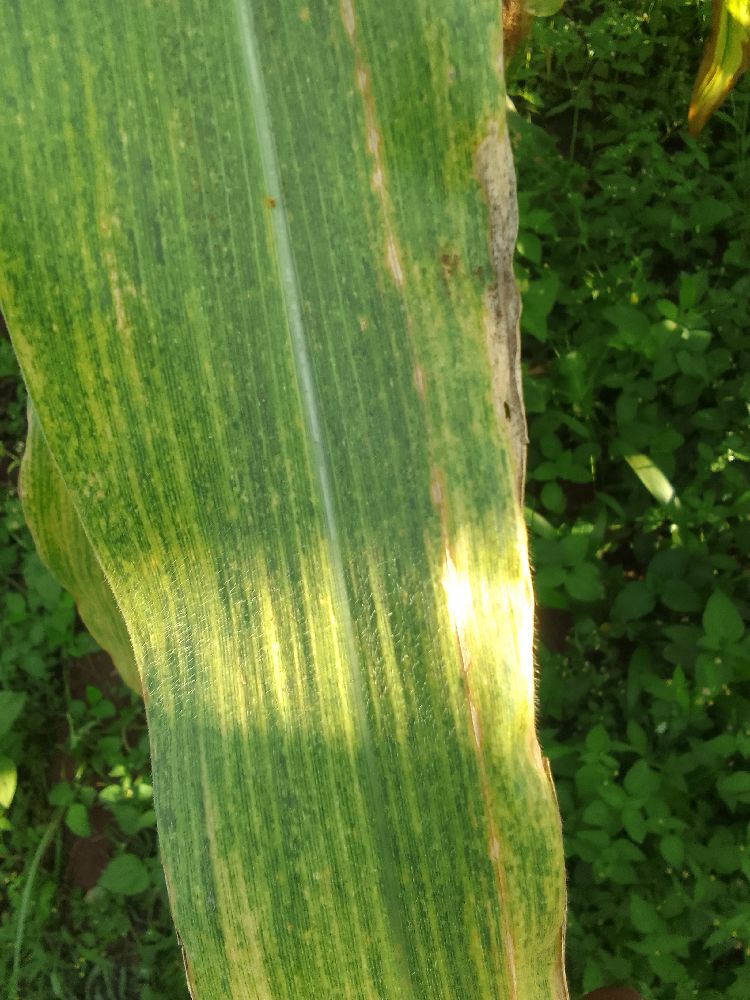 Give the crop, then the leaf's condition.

maize, maize lethal necrosis
